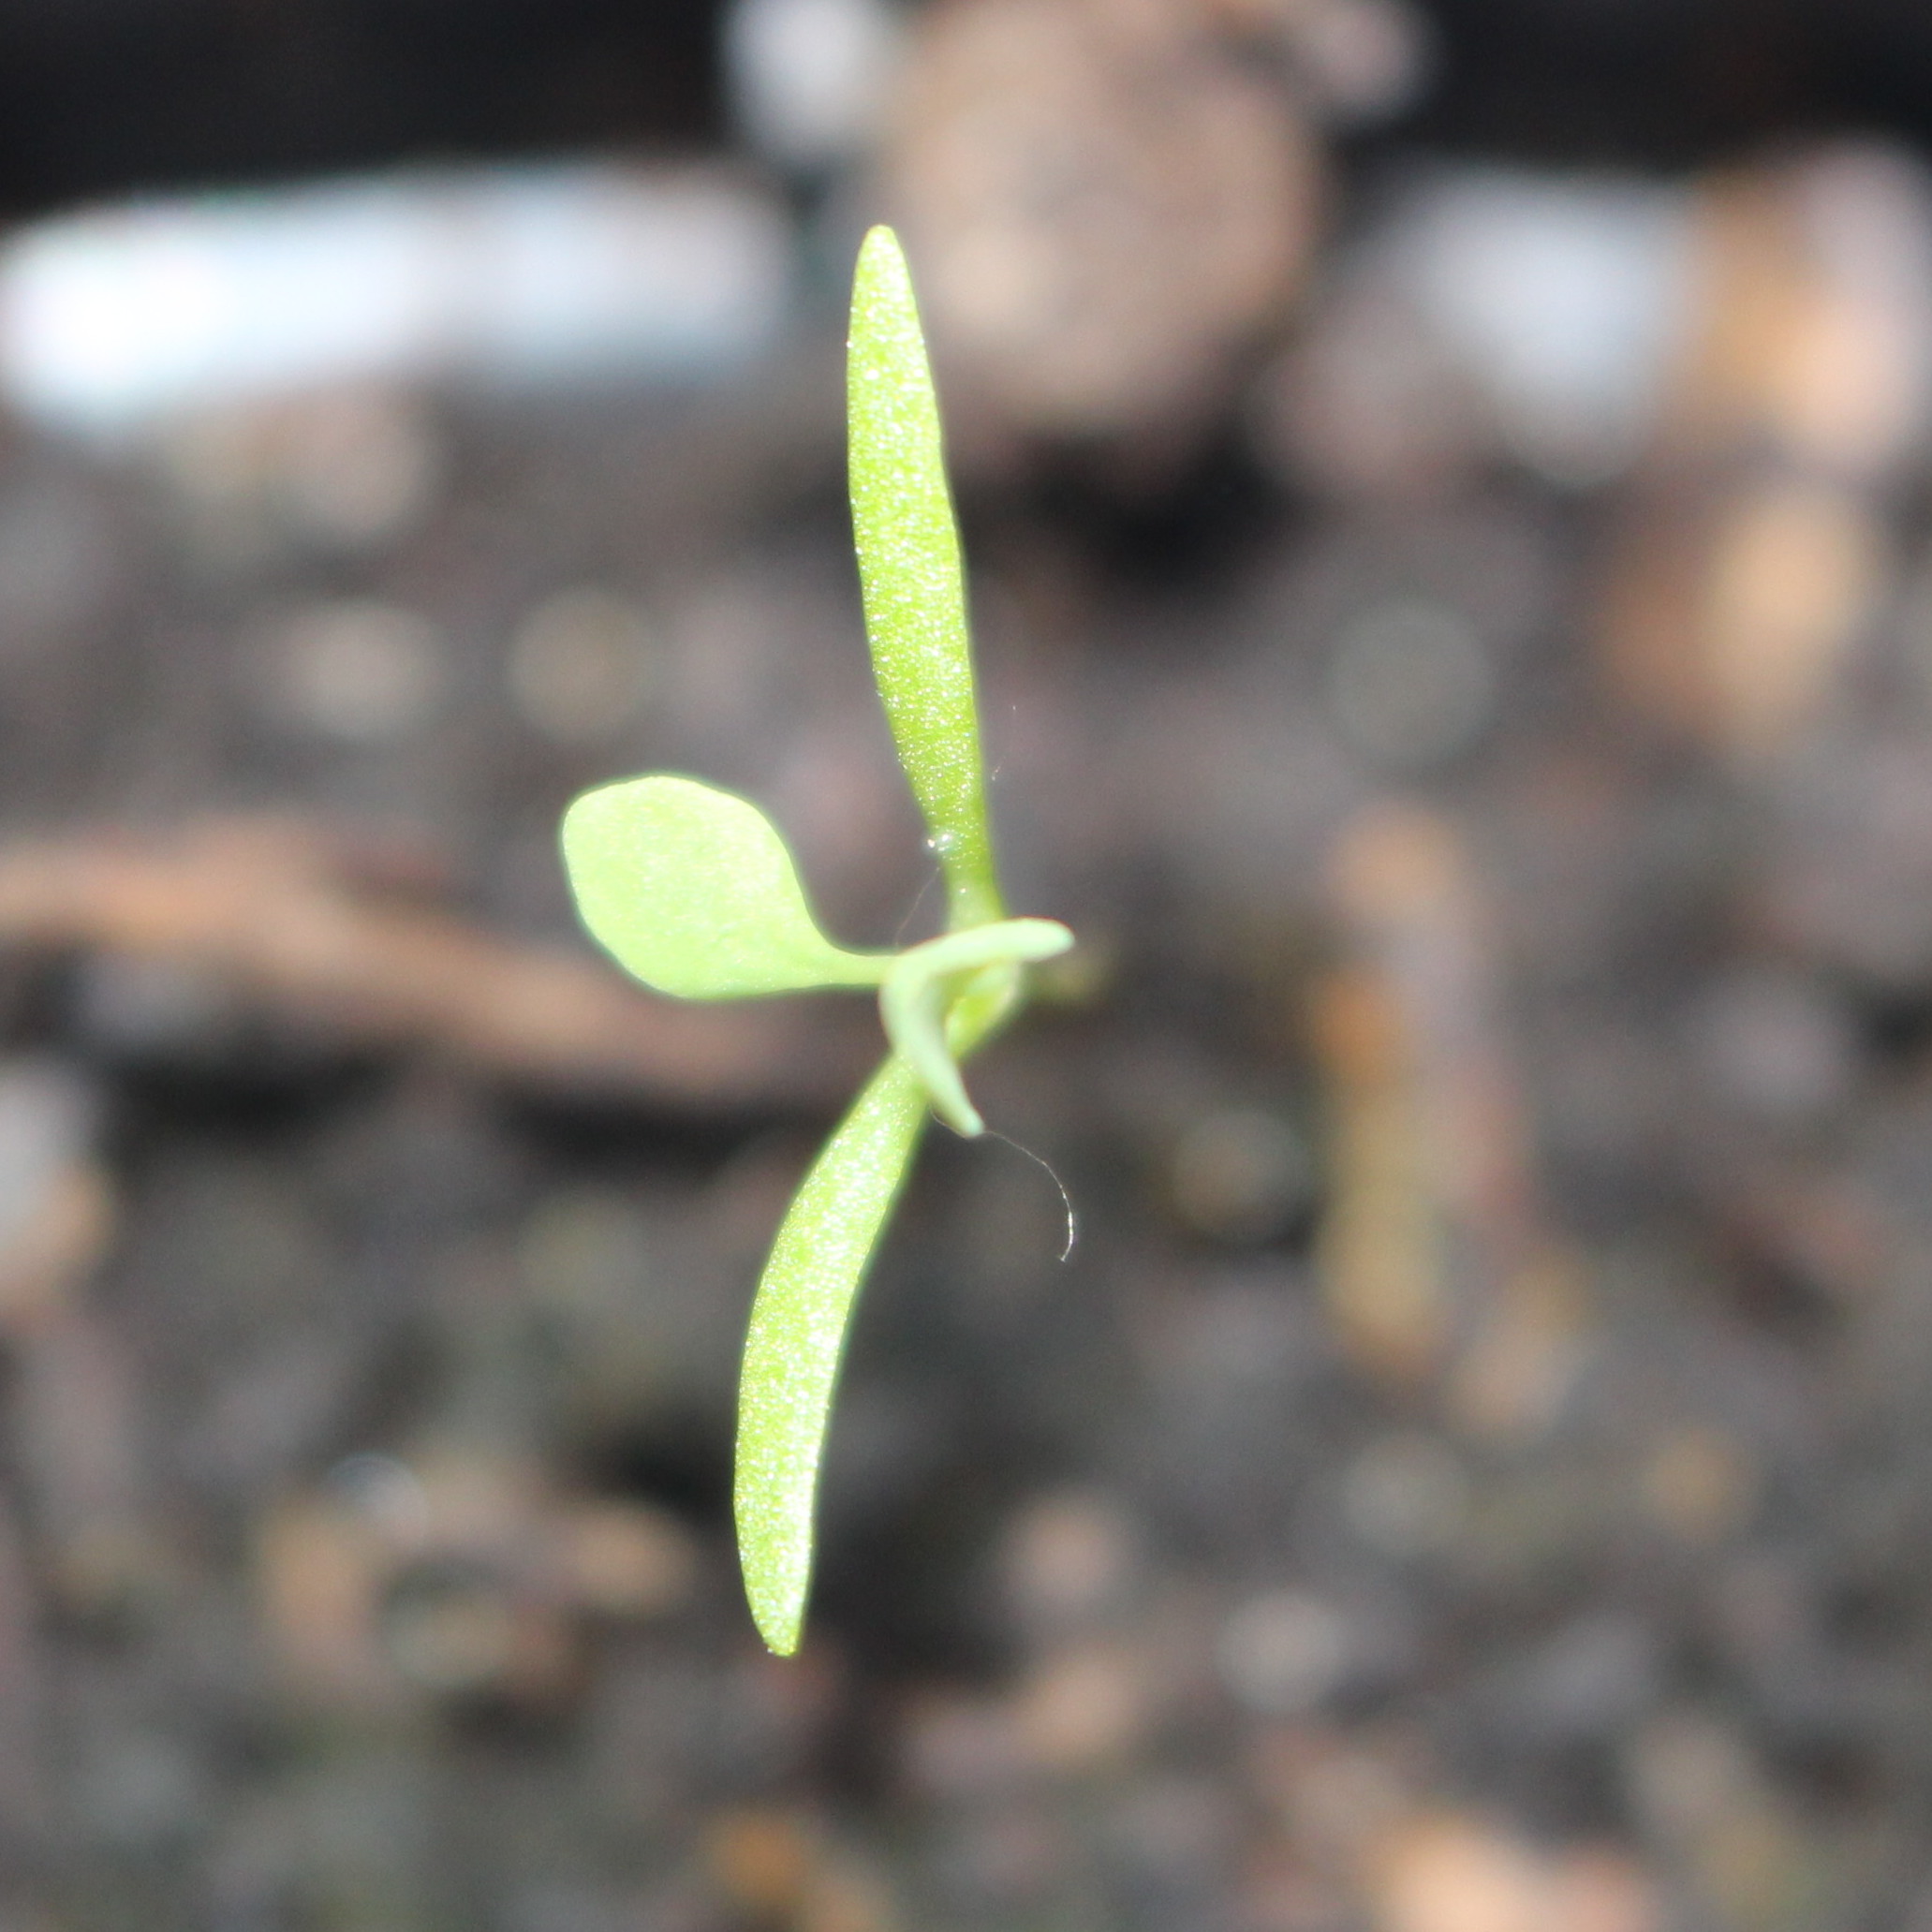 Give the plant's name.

Papaver rhoeas
